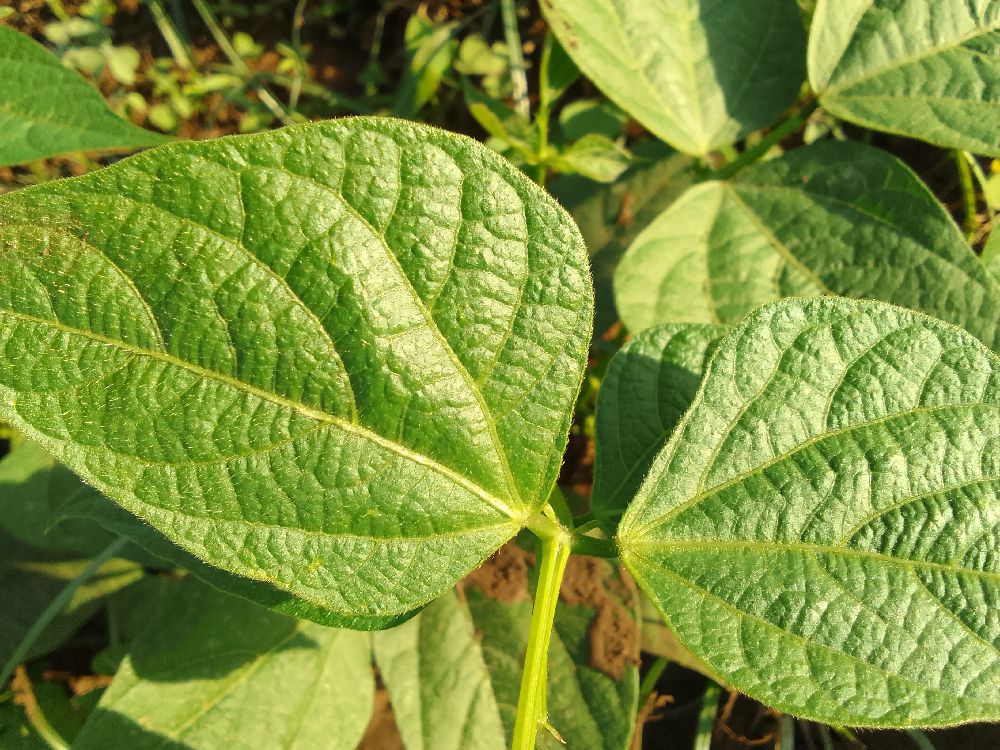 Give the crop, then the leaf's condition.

common bean, healthy
